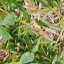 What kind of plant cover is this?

unstructured weed
